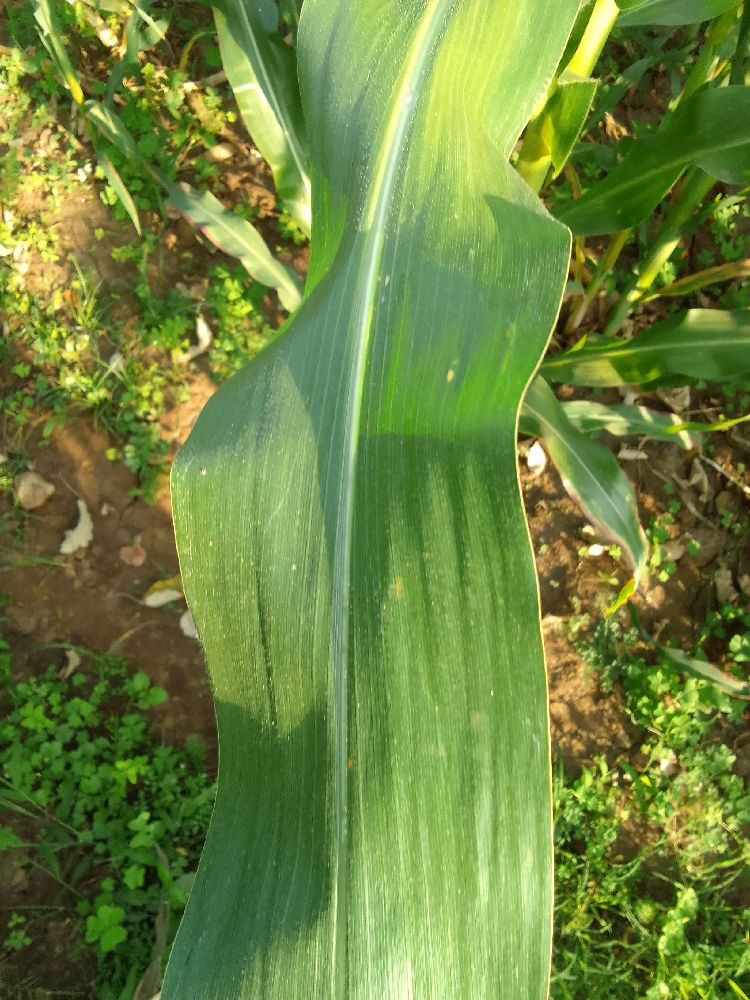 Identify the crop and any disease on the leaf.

maize, healthy
